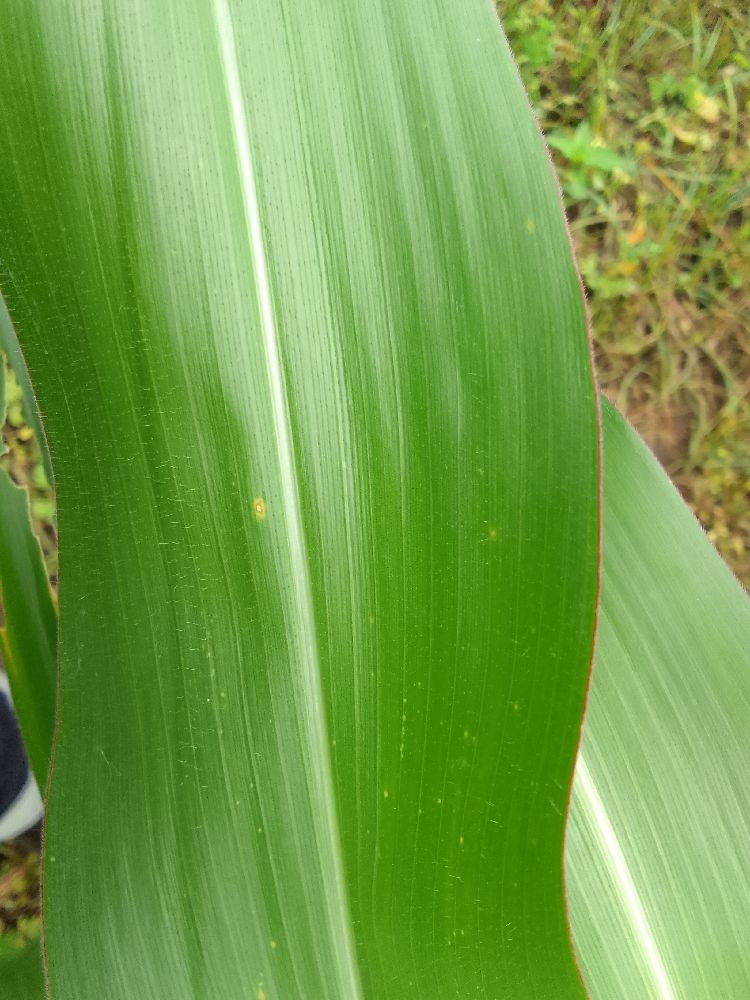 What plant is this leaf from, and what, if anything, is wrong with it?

maize, healthy
